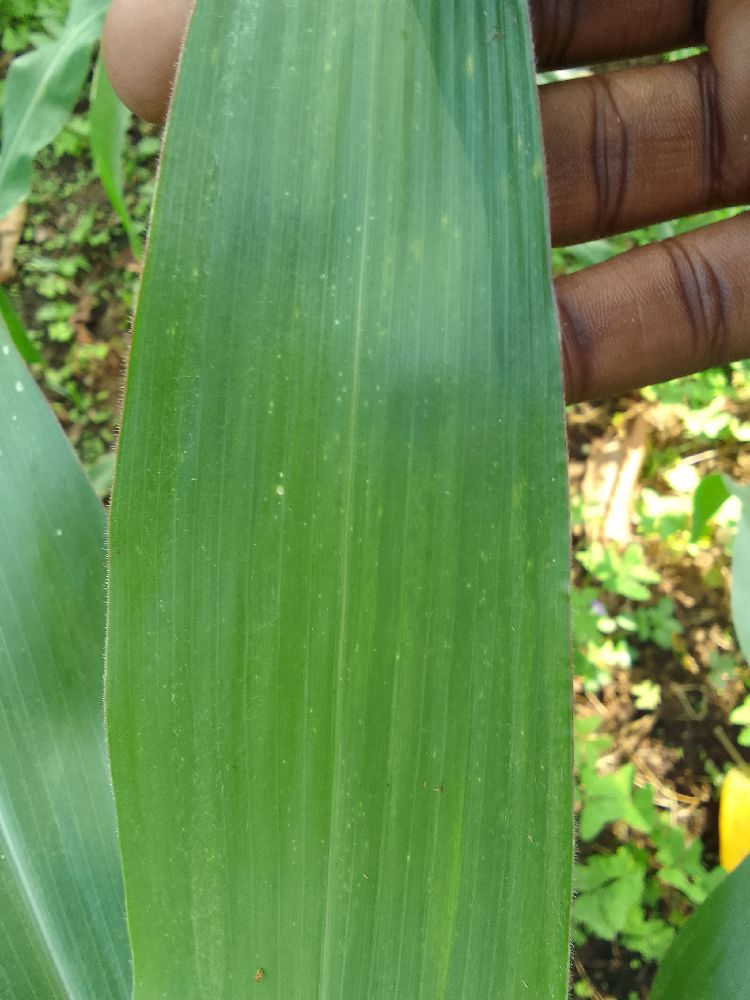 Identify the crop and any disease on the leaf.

maize, healthy
